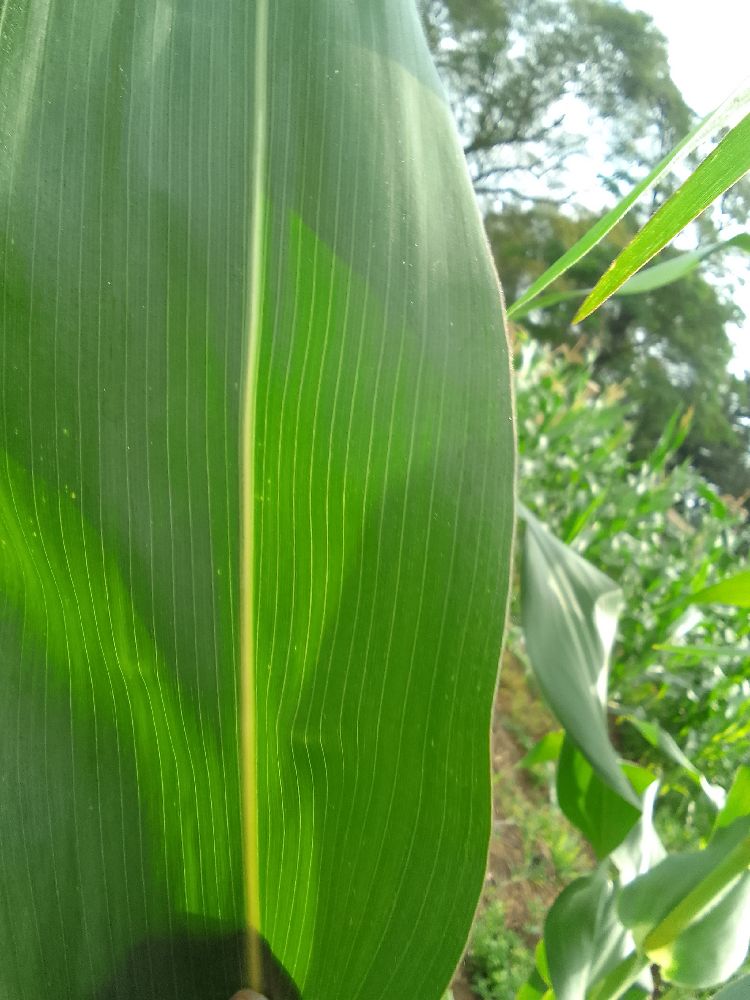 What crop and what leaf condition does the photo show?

maize, healthy
